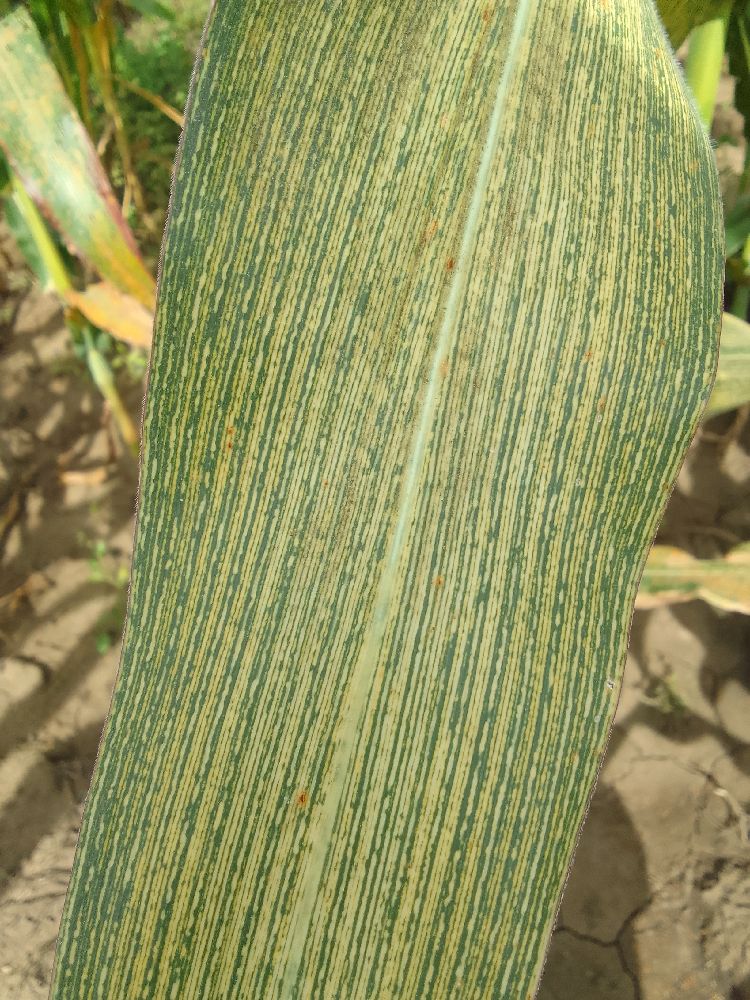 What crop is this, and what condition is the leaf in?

maize, maize streak virus
